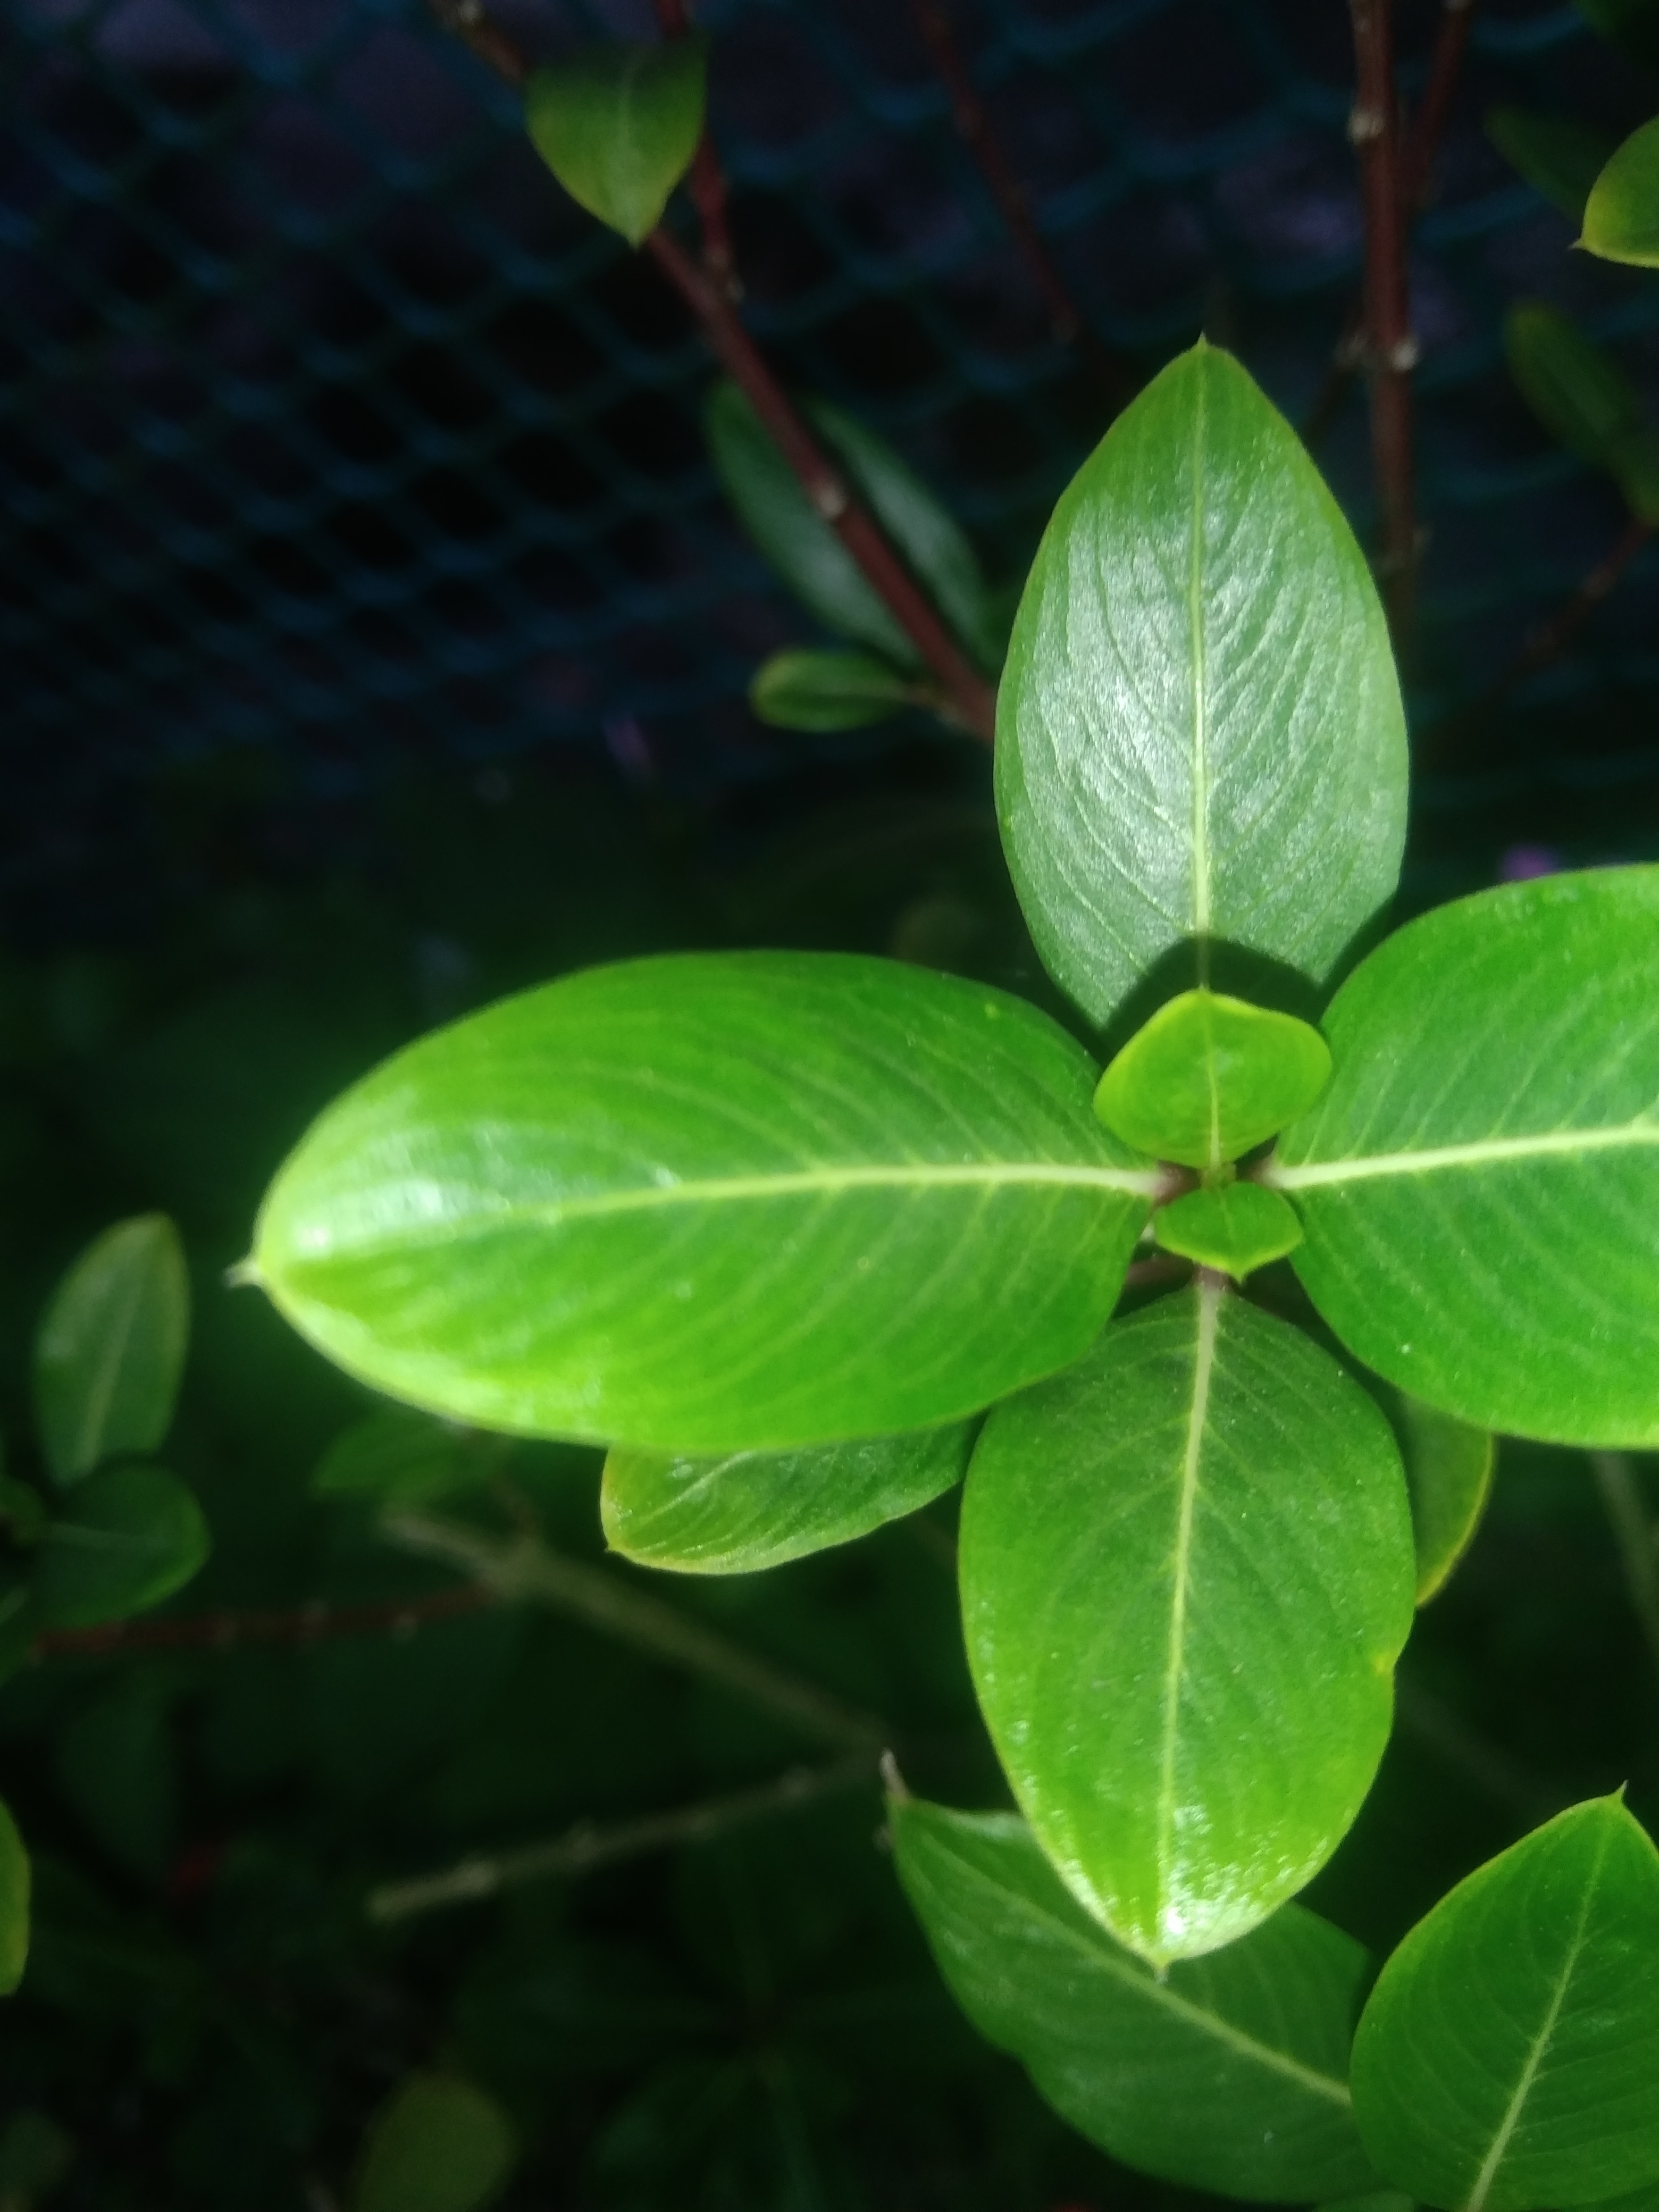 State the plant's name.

rose periwinkle
